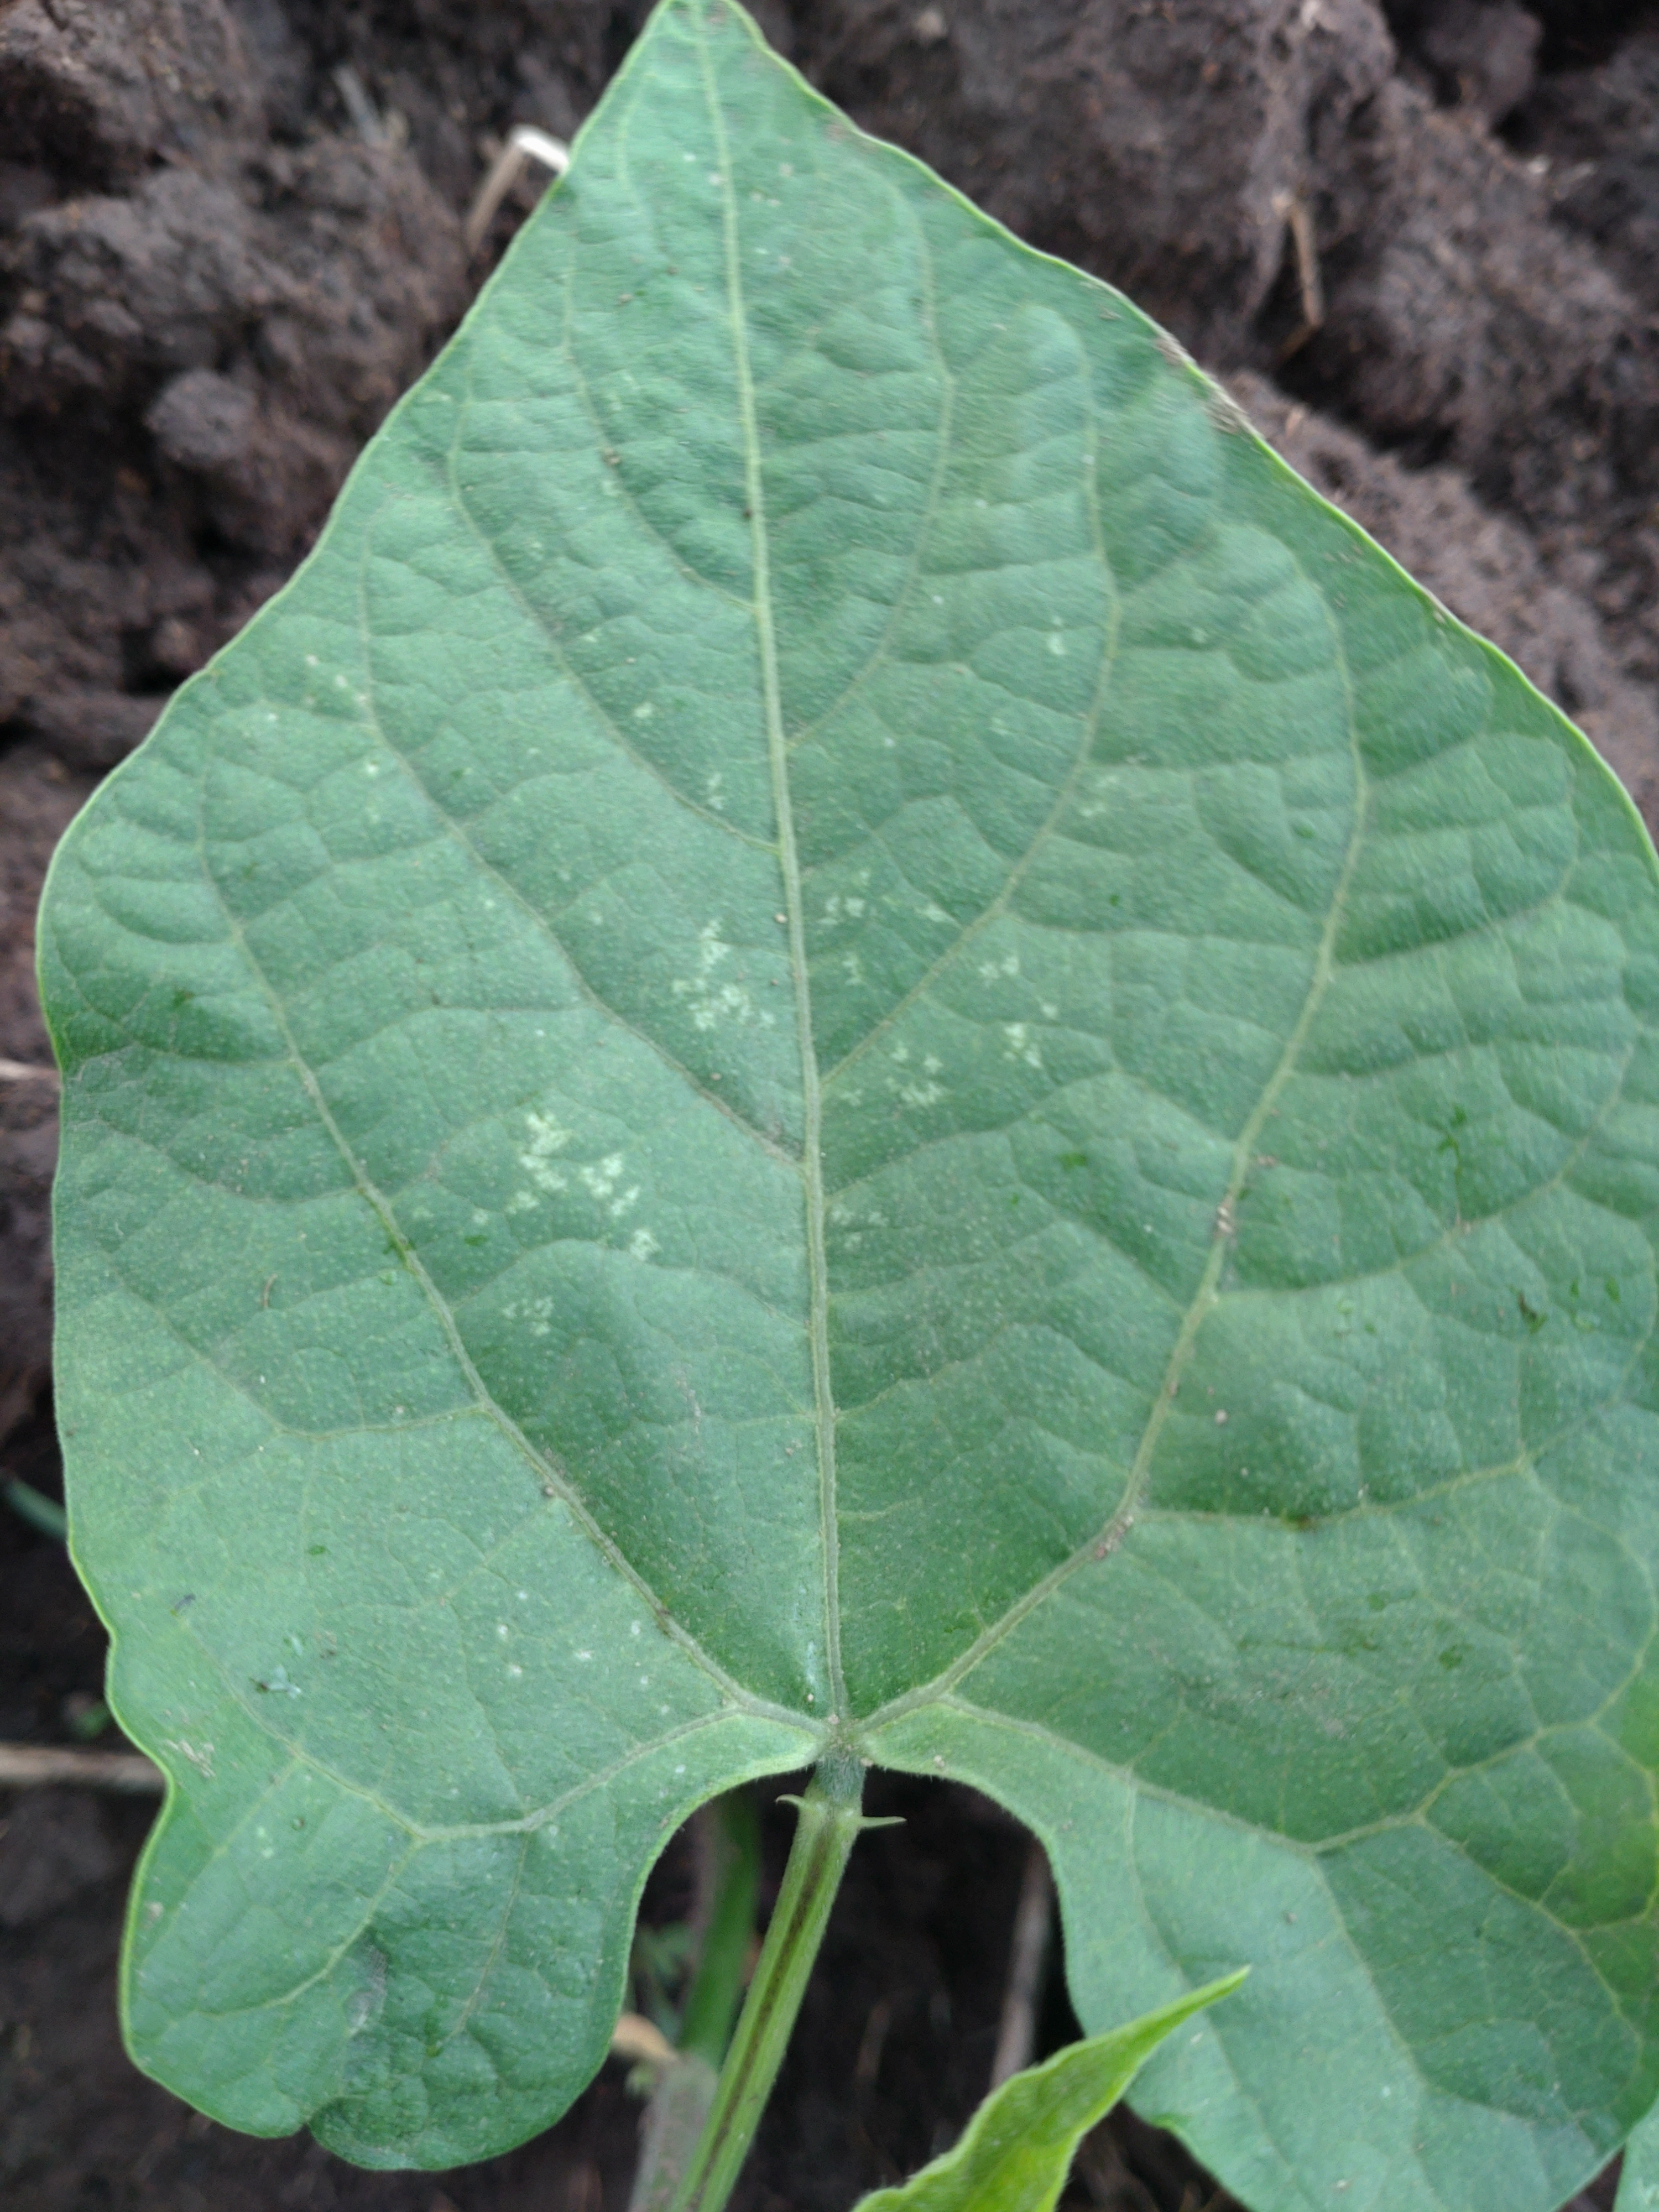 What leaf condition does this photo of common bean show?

healthy
